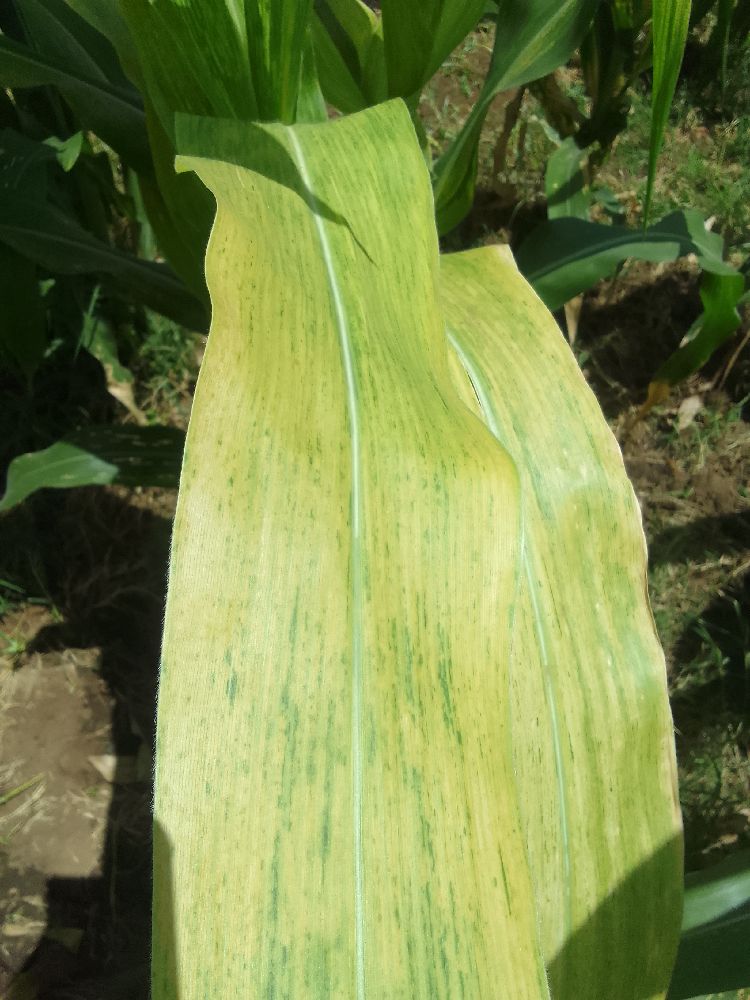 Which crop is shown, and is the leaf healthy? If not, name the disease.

maize, maize lethal necrosis
